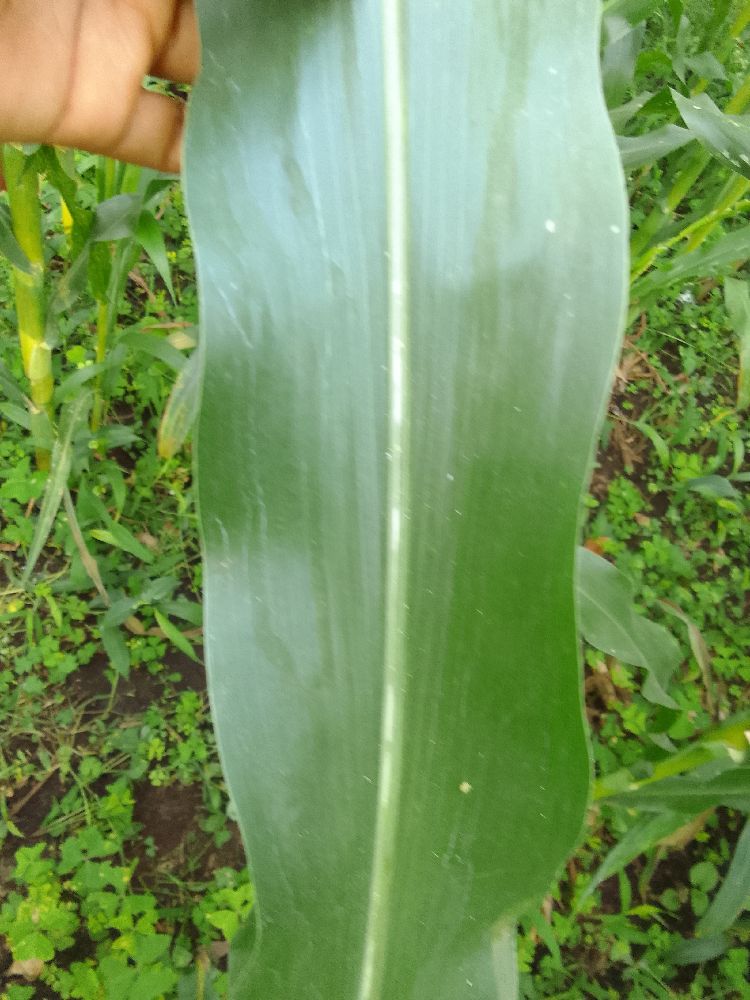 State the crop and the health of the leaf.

maize, healthy
